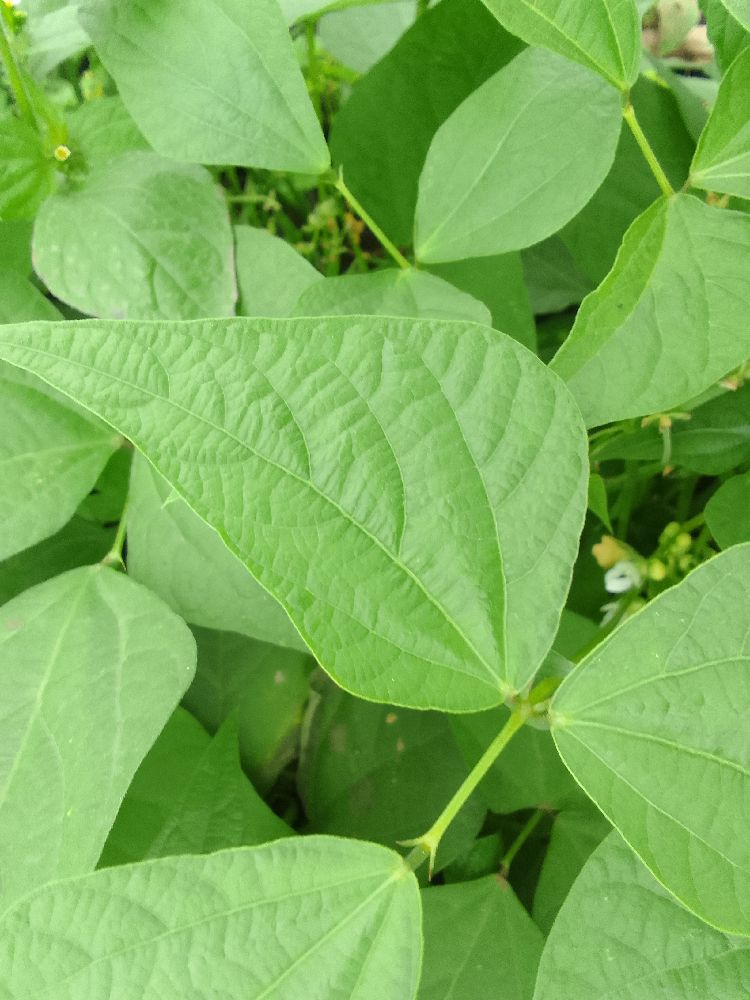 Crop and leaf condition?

common bean, healthy
